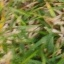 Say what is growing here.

grass
